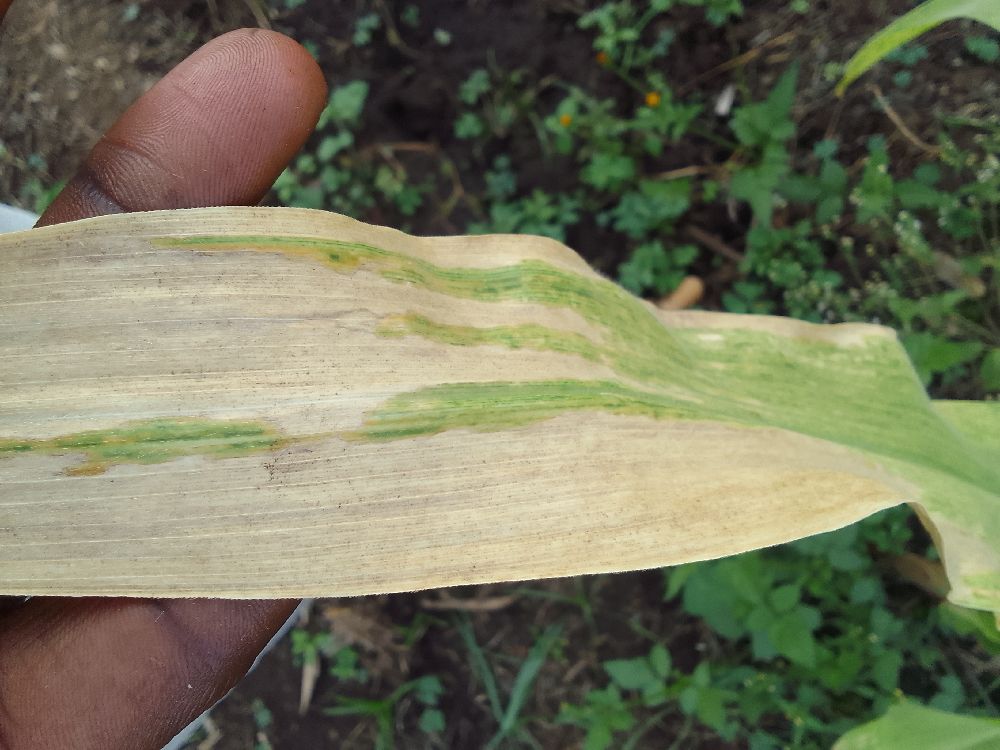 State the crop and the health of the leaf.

maize, maize lethal necrosis
